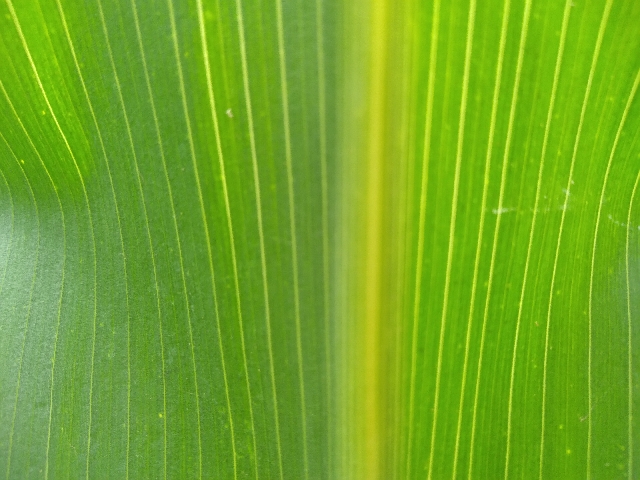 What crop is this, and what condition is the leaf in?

maize, healthy
